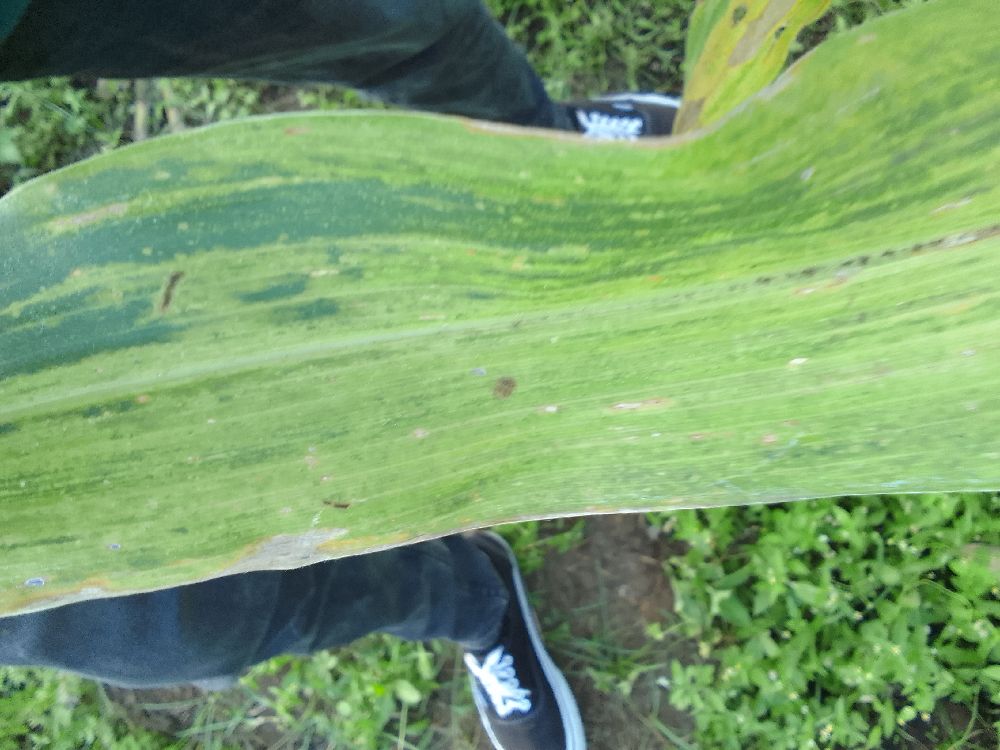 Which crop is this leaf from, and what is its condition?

maize, maize lethal necrosis
